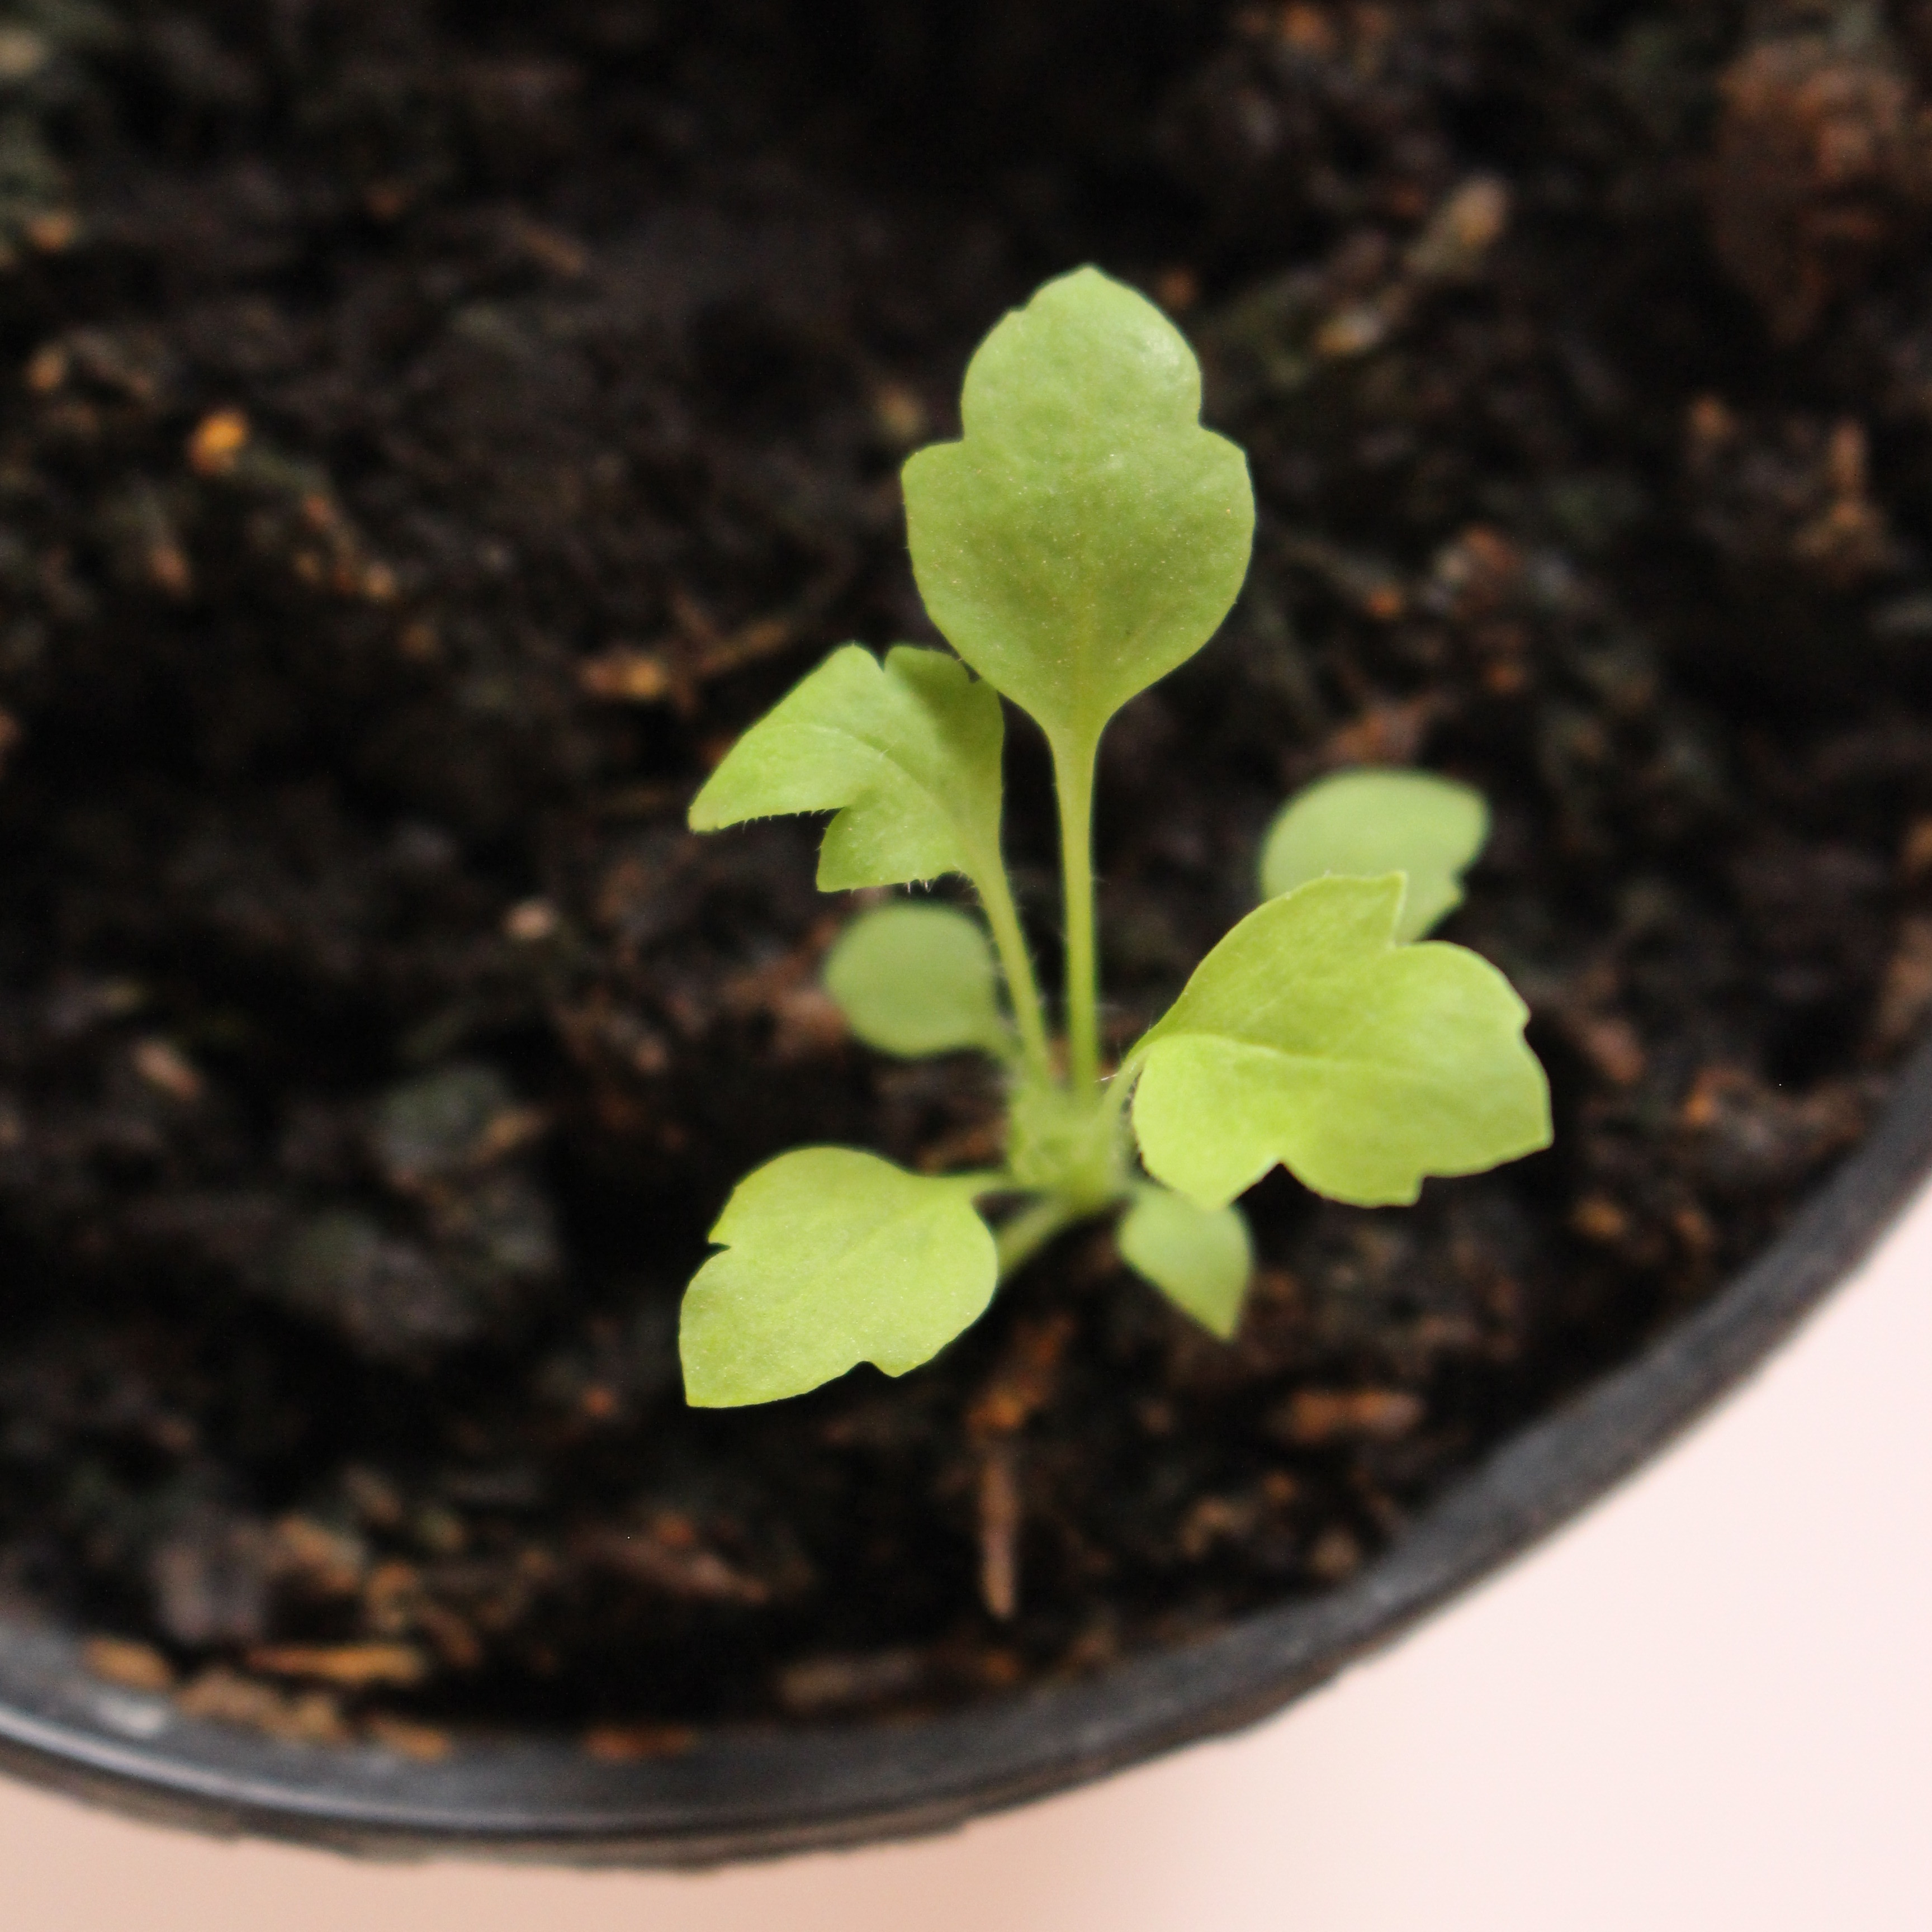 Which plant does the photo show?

Papaver rhoeas
